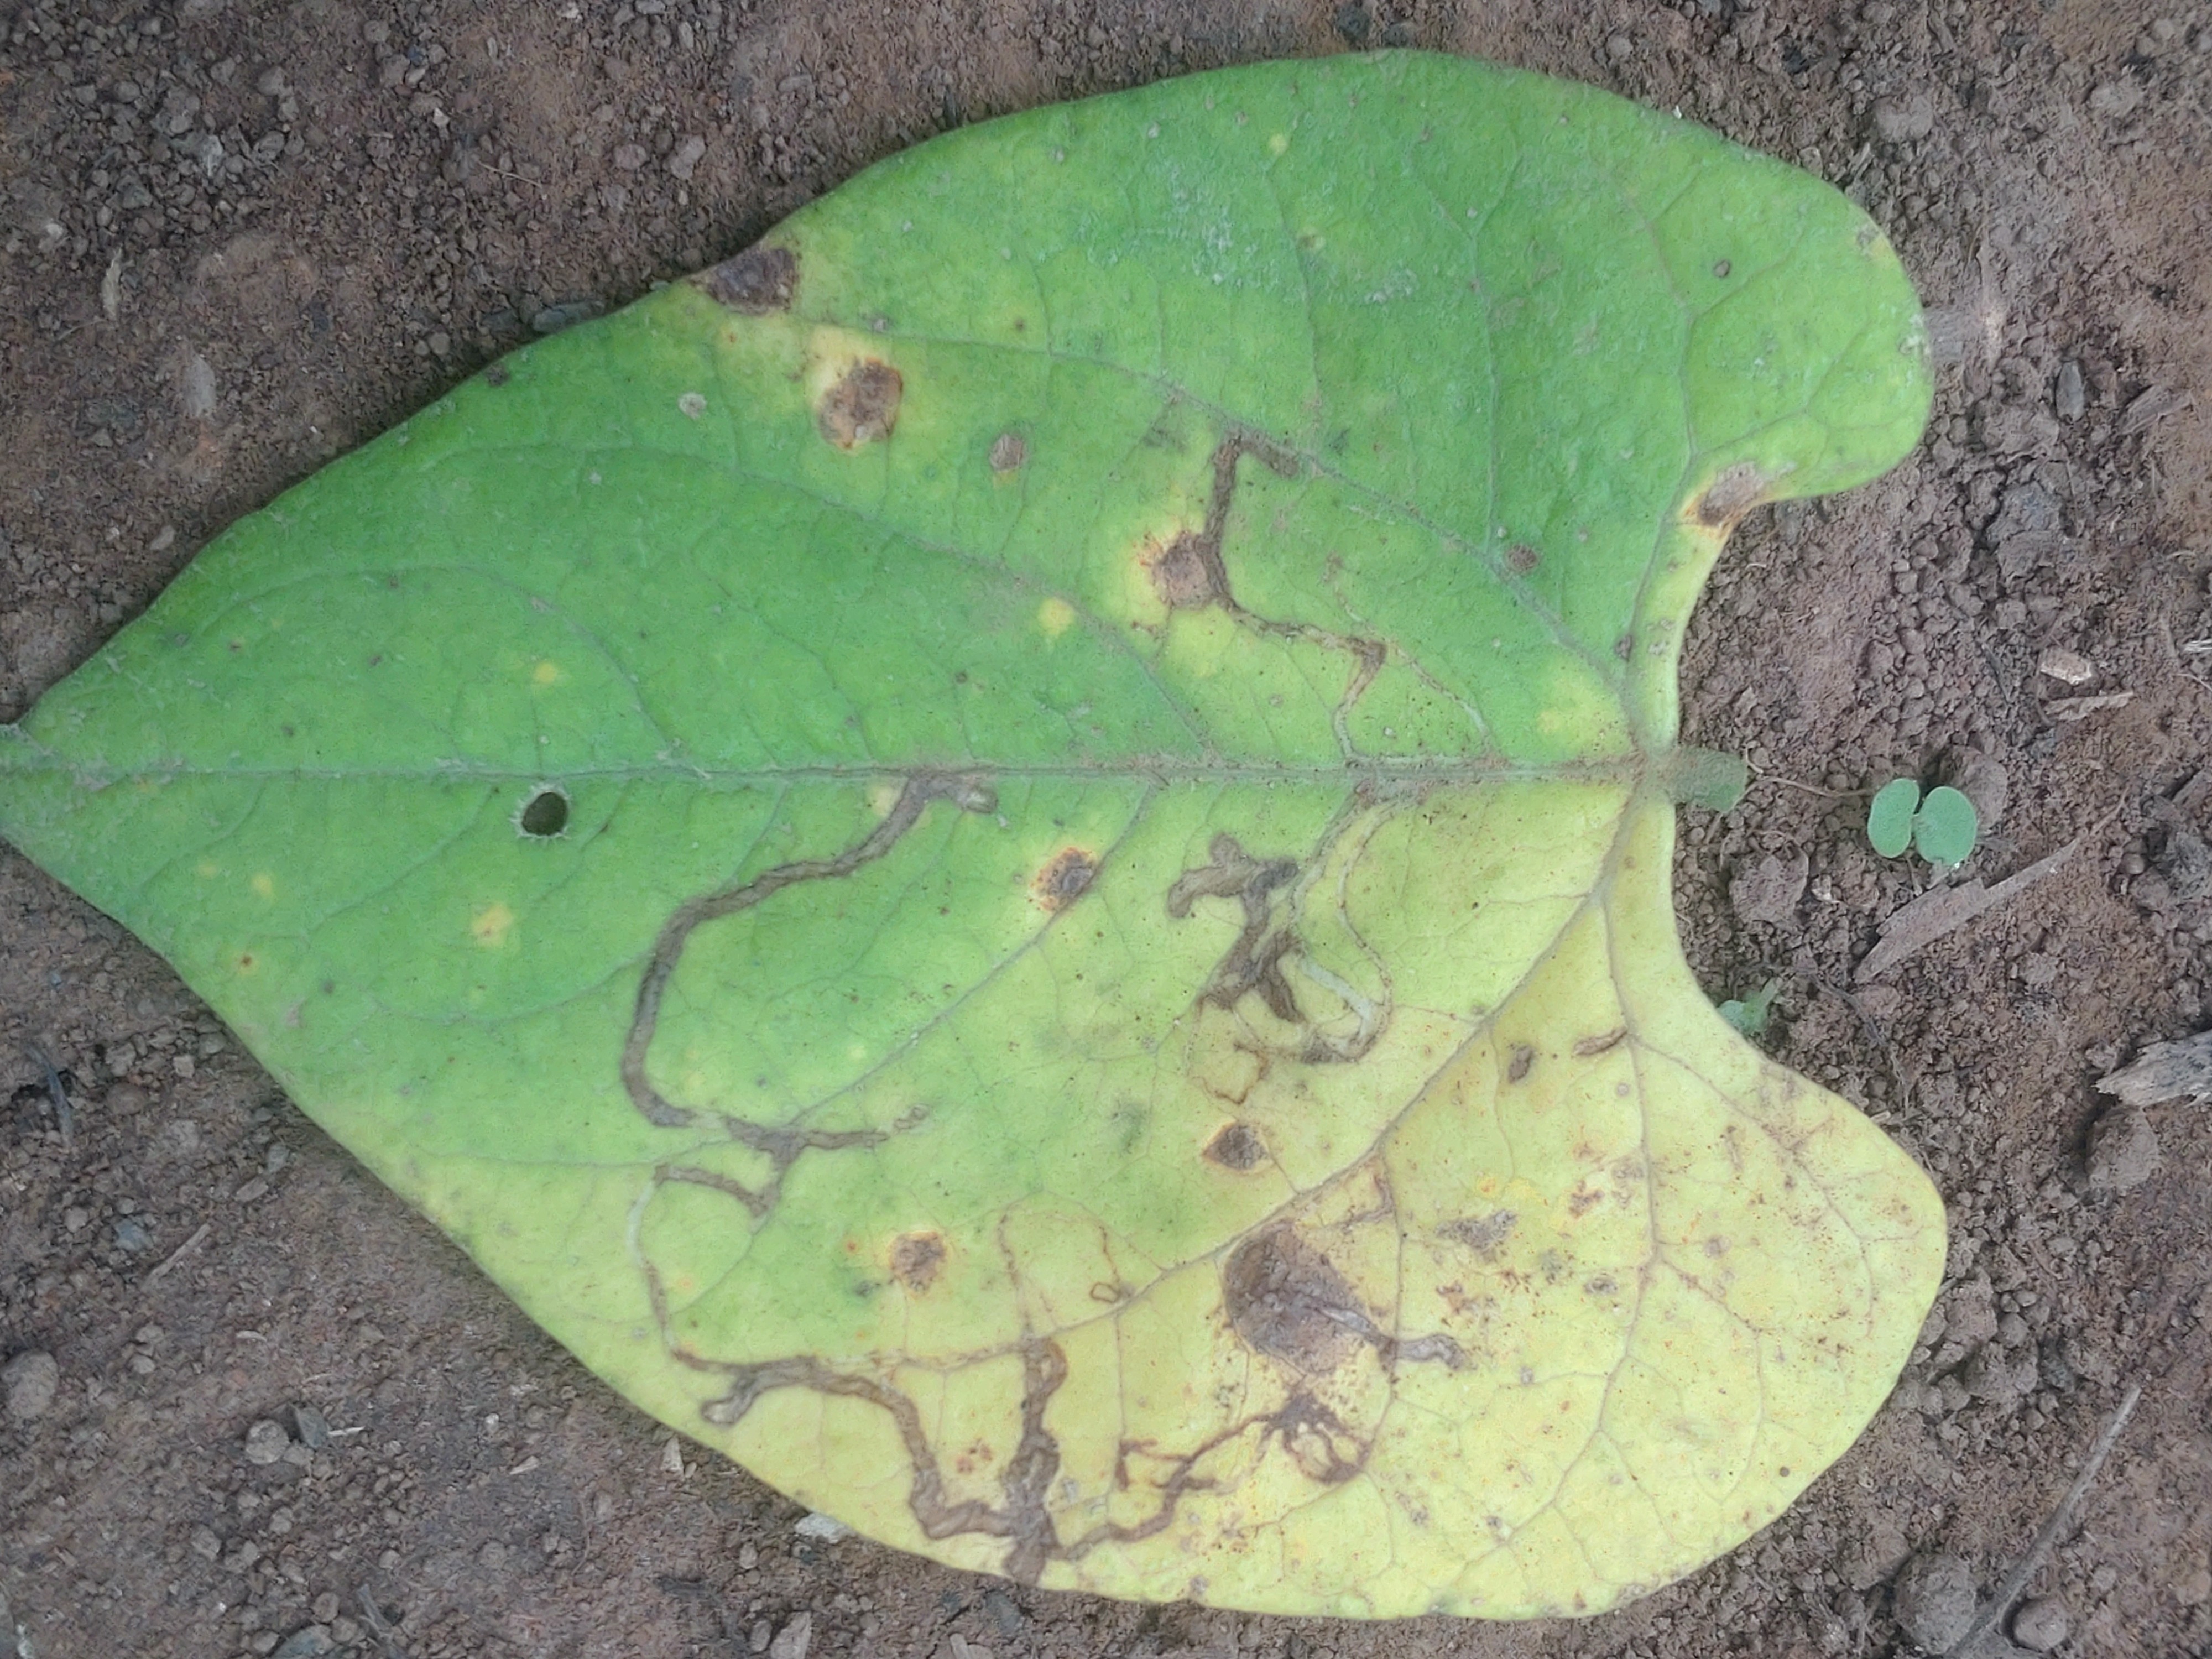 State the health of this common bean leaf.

anthracnose
